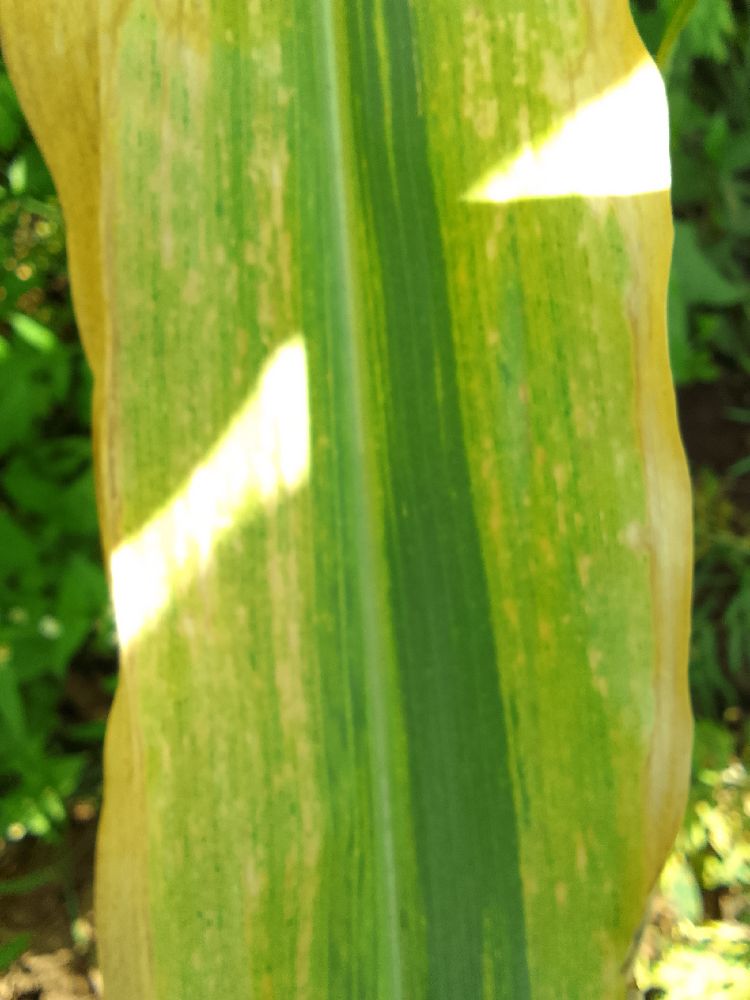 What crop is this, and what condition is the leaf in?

maize, maize lethal necrosis
